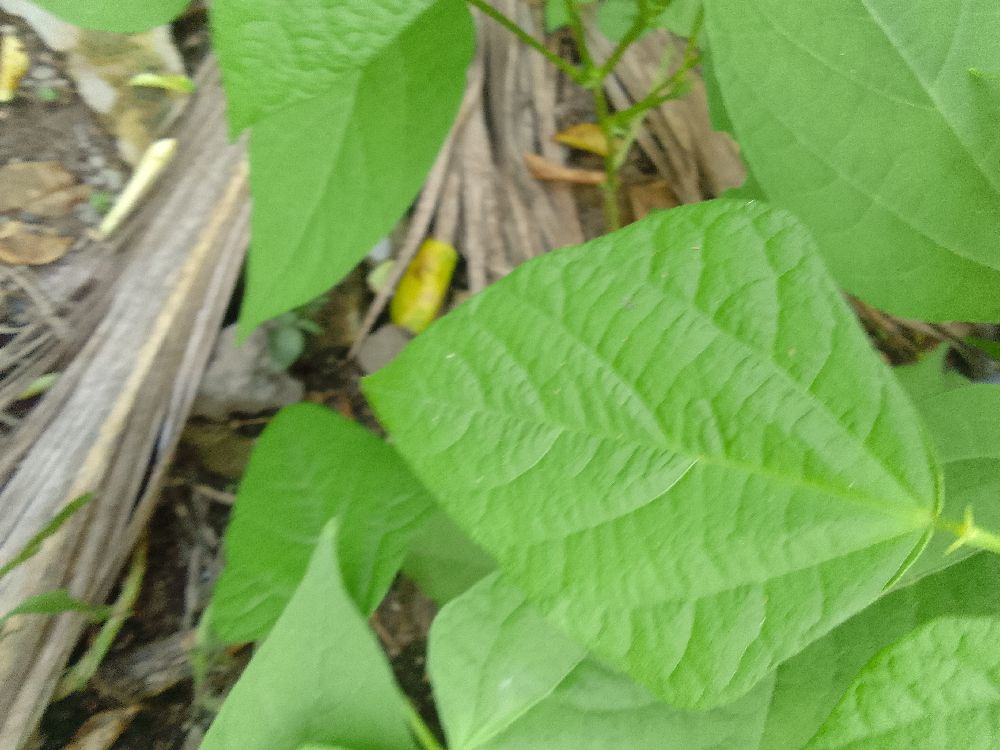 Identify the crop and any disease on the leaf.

common bean, healthy
